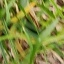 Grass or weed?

grass
